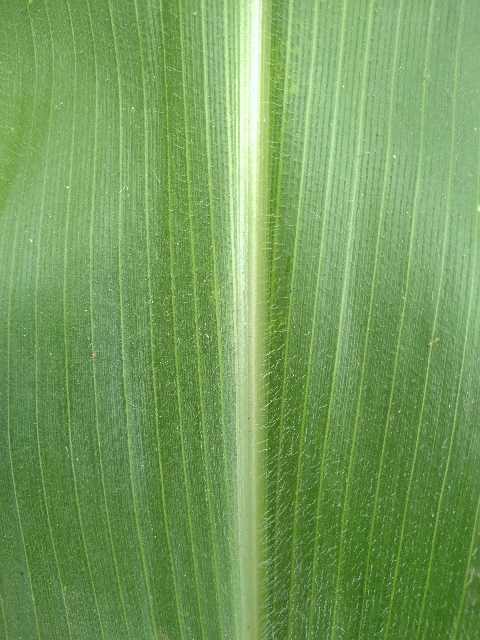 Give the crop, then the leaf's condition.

maize, healthy
